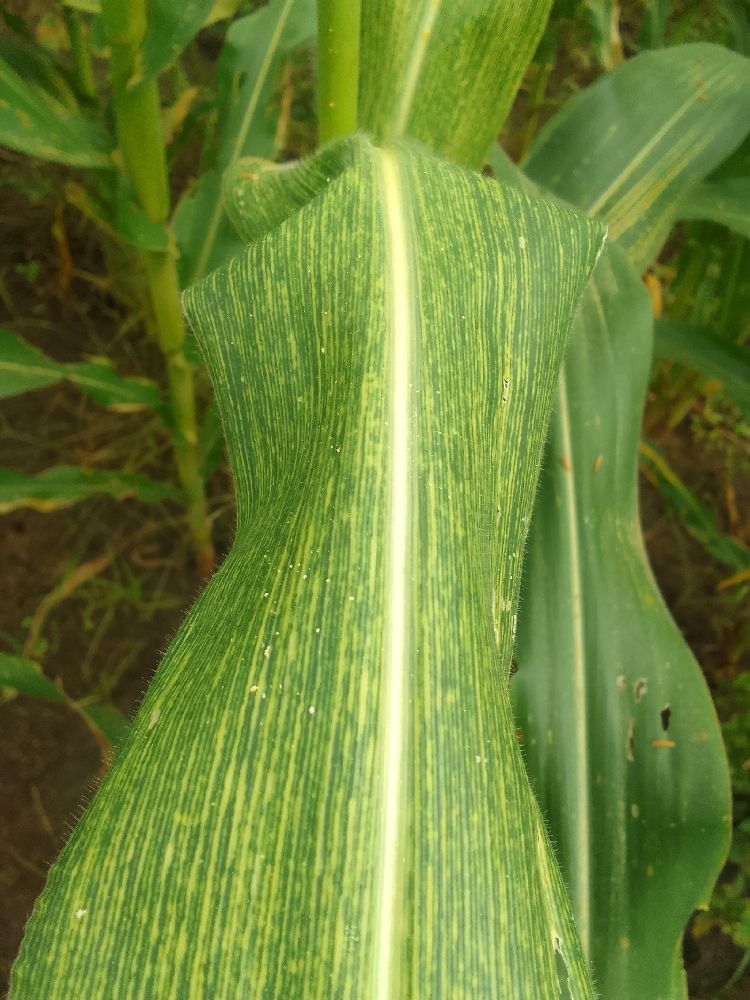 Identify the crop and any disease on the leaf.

maize, maize streak virus
